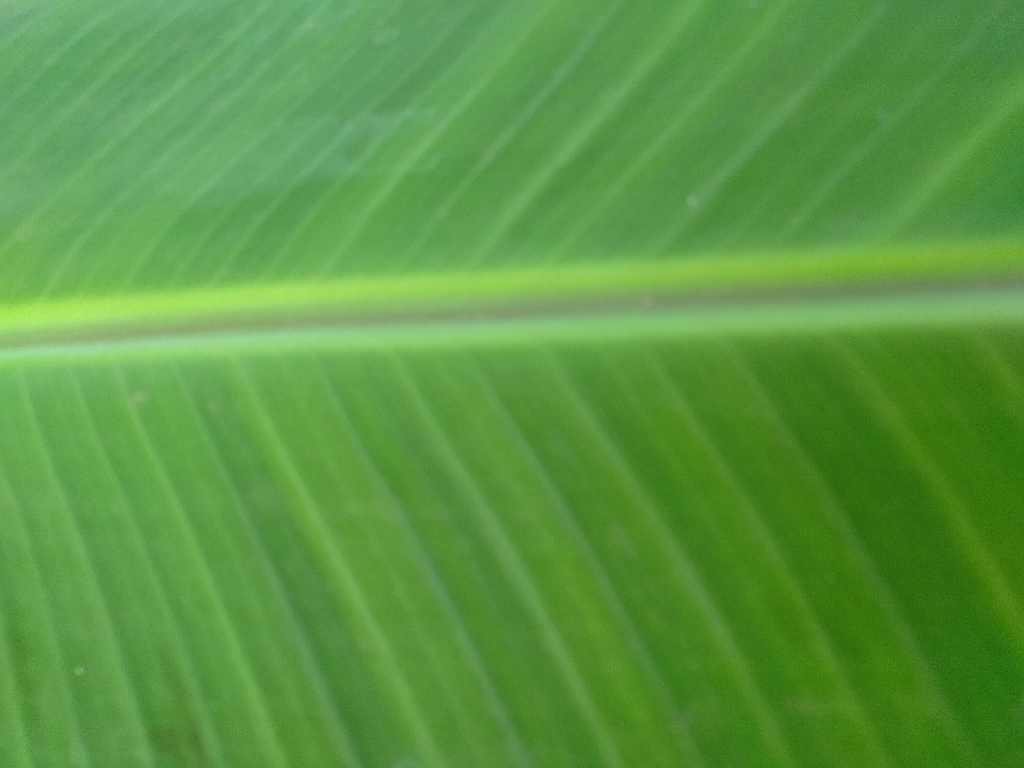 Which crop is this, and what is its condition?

banana, healthy
